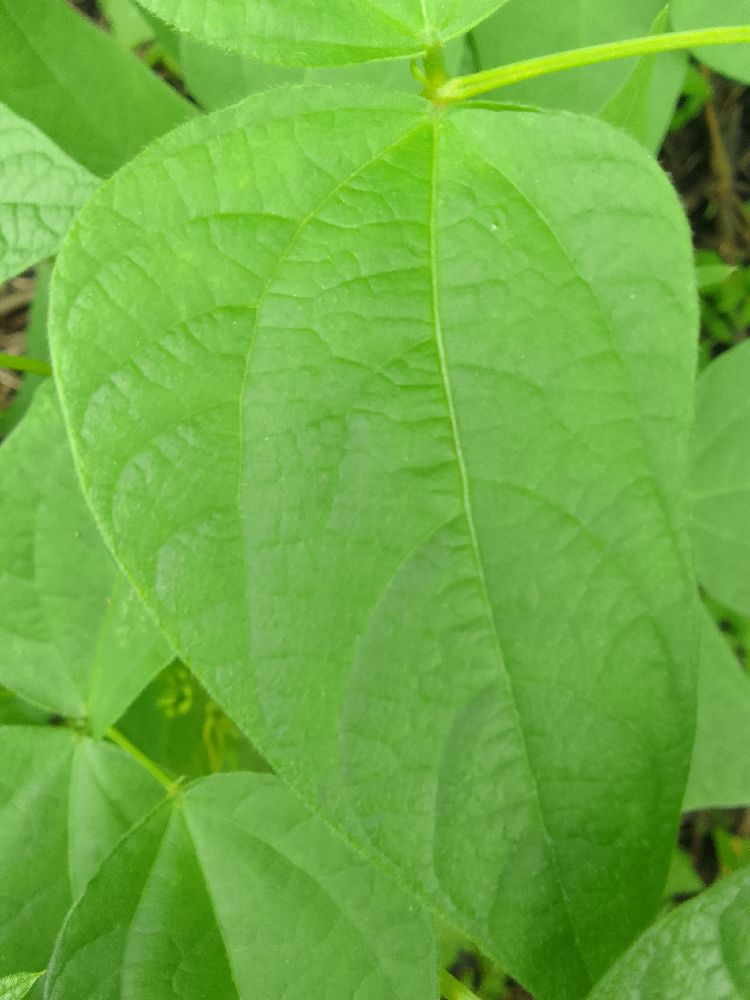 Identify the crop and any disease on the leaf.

common bean, healthy
